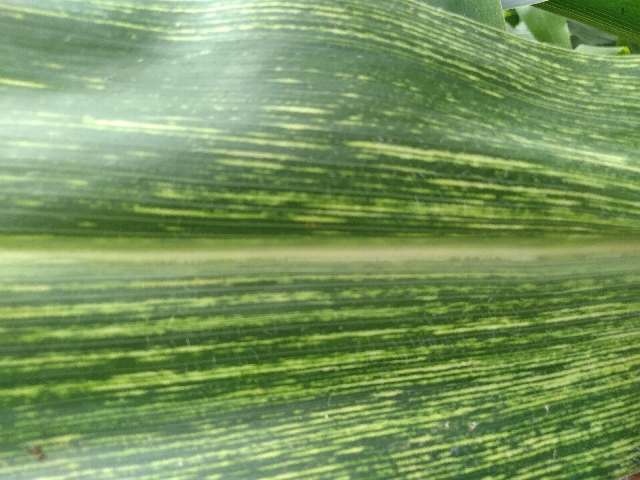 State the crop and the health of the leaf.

maize, maize streak virus
